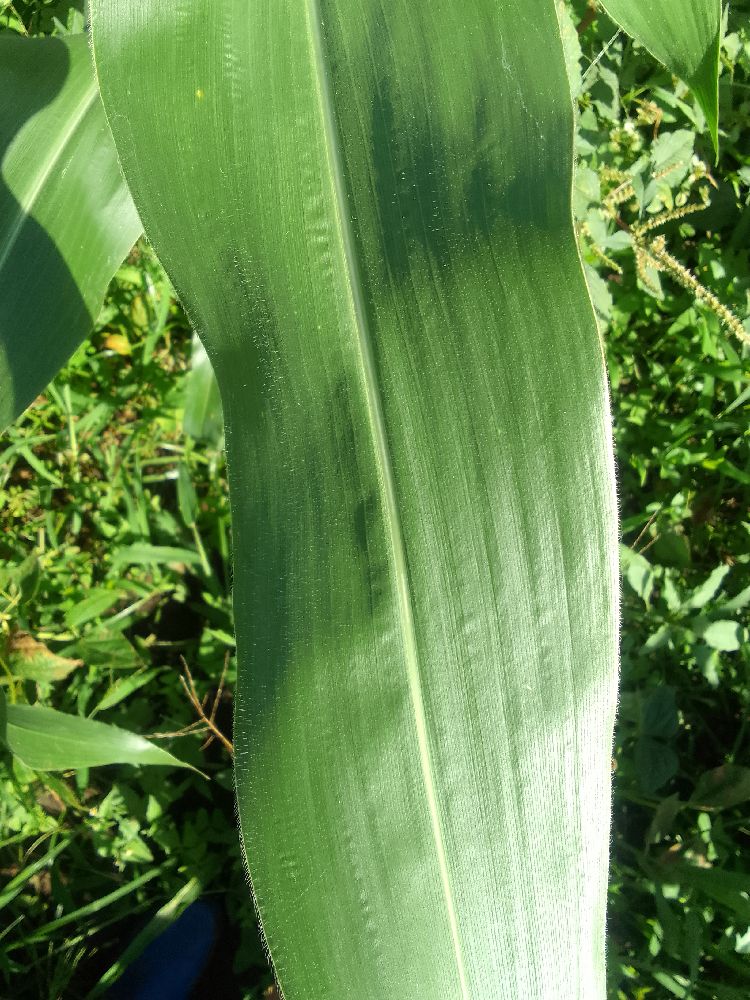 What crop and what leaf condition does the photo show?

maize, healthy
